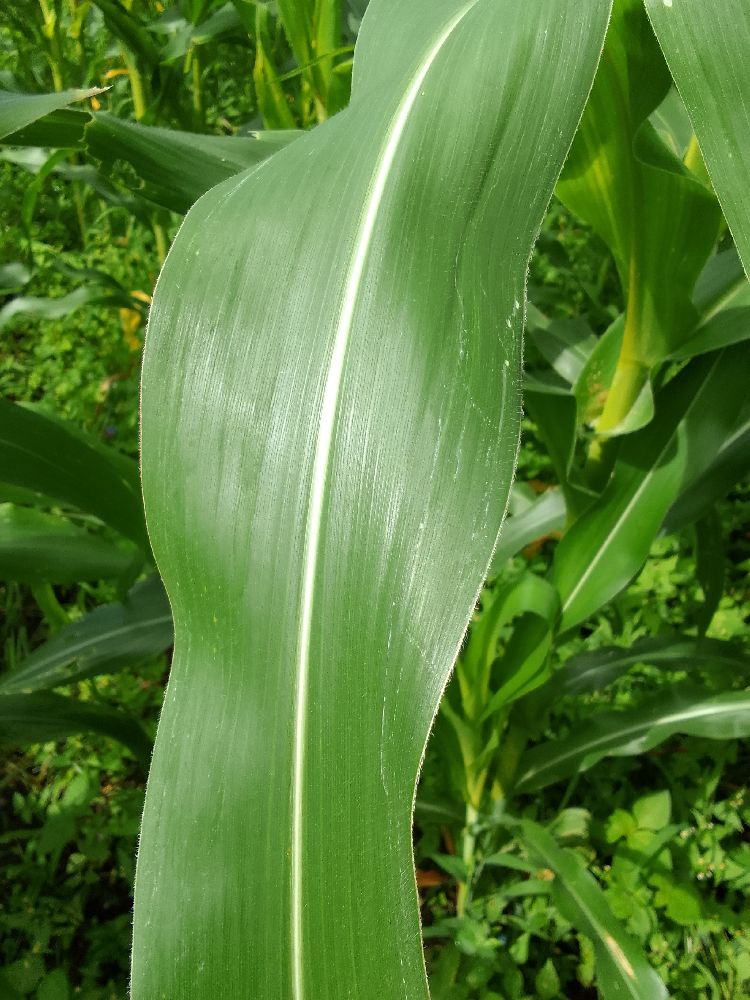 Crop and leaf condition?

maize, healthy
